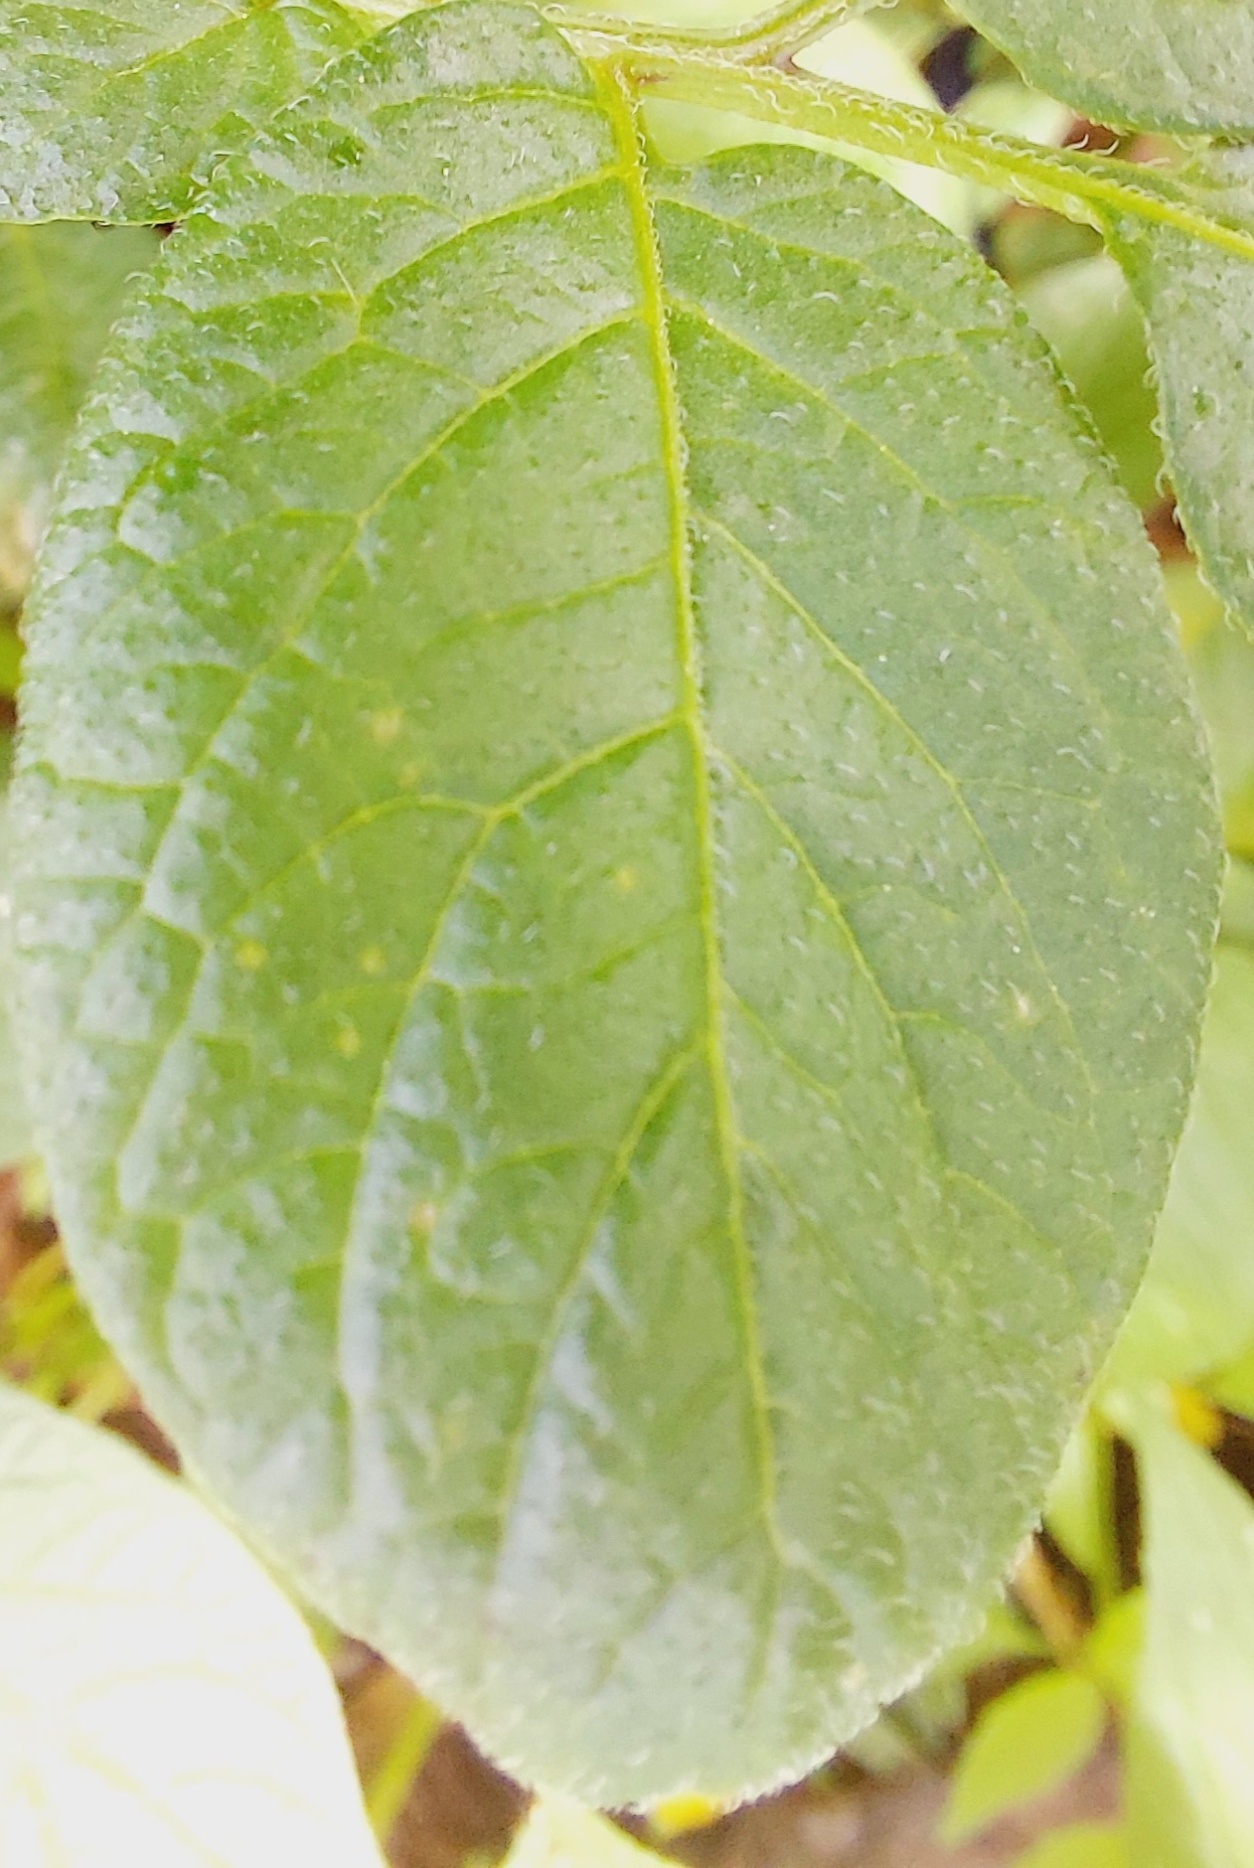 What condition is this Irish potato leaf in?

healthy
